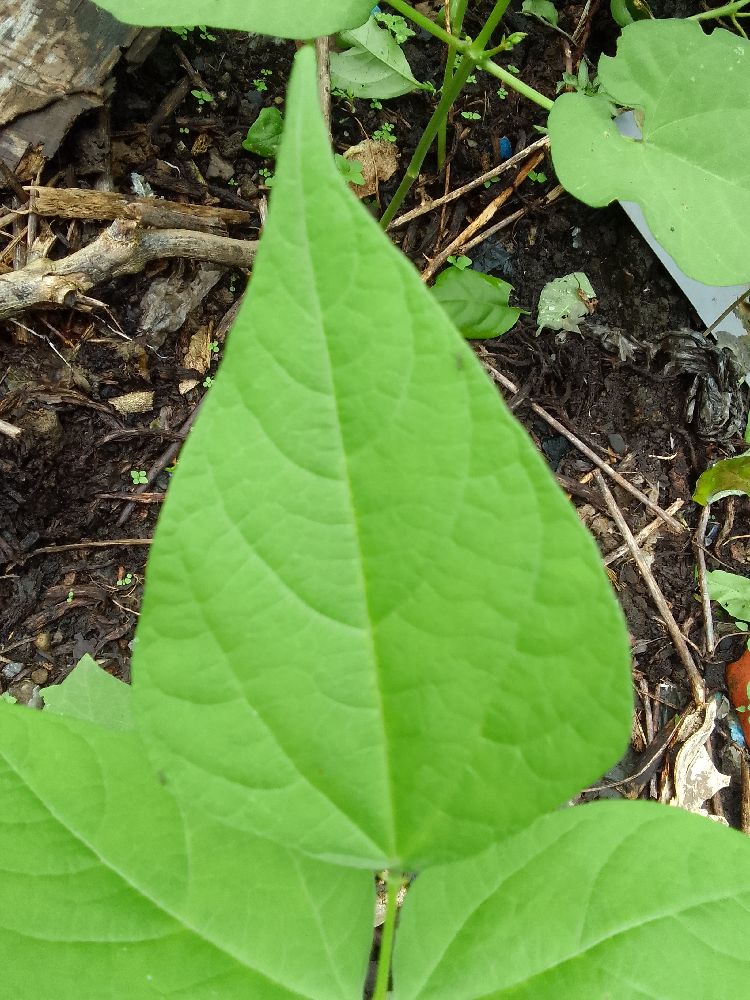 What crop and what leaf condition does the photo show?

common bean, healthy
